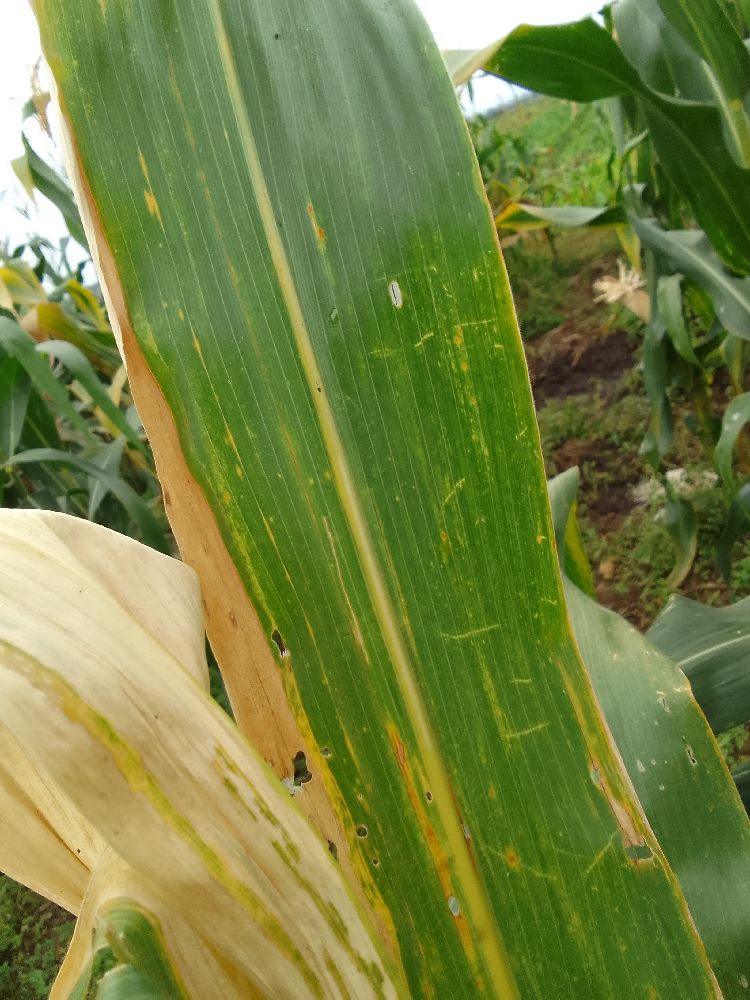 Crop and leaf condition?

maize, maize lethal necrosis
